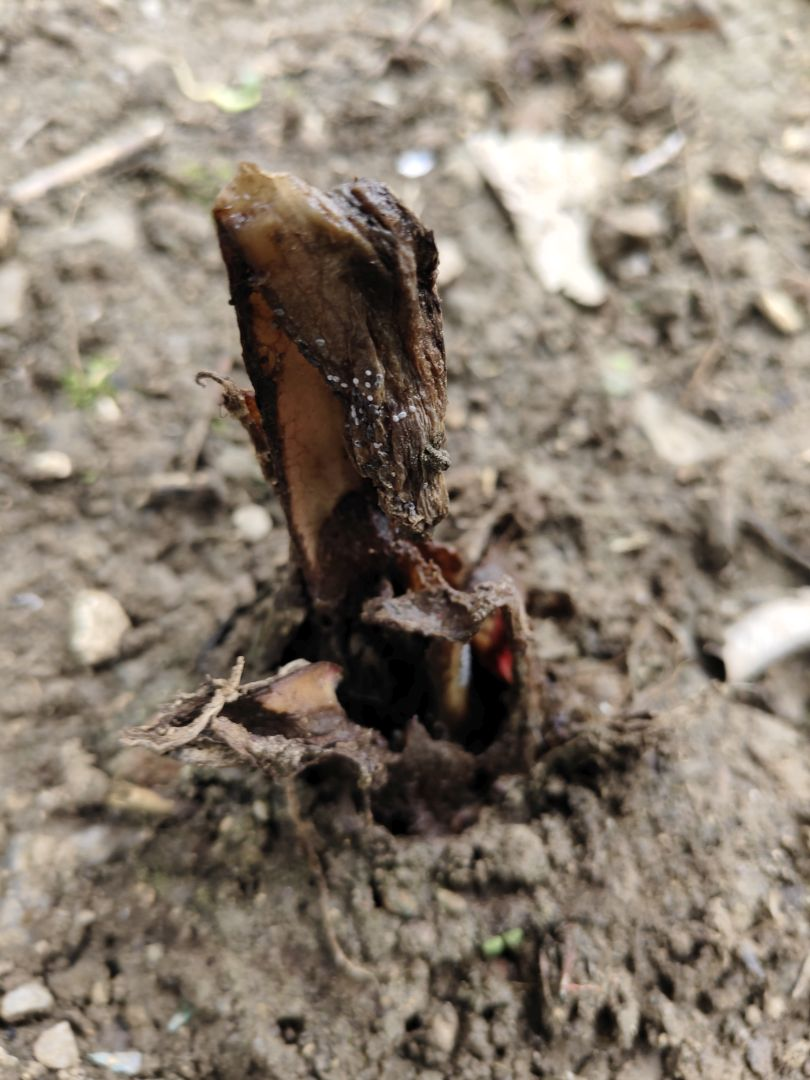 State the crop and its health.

taro, root rot
